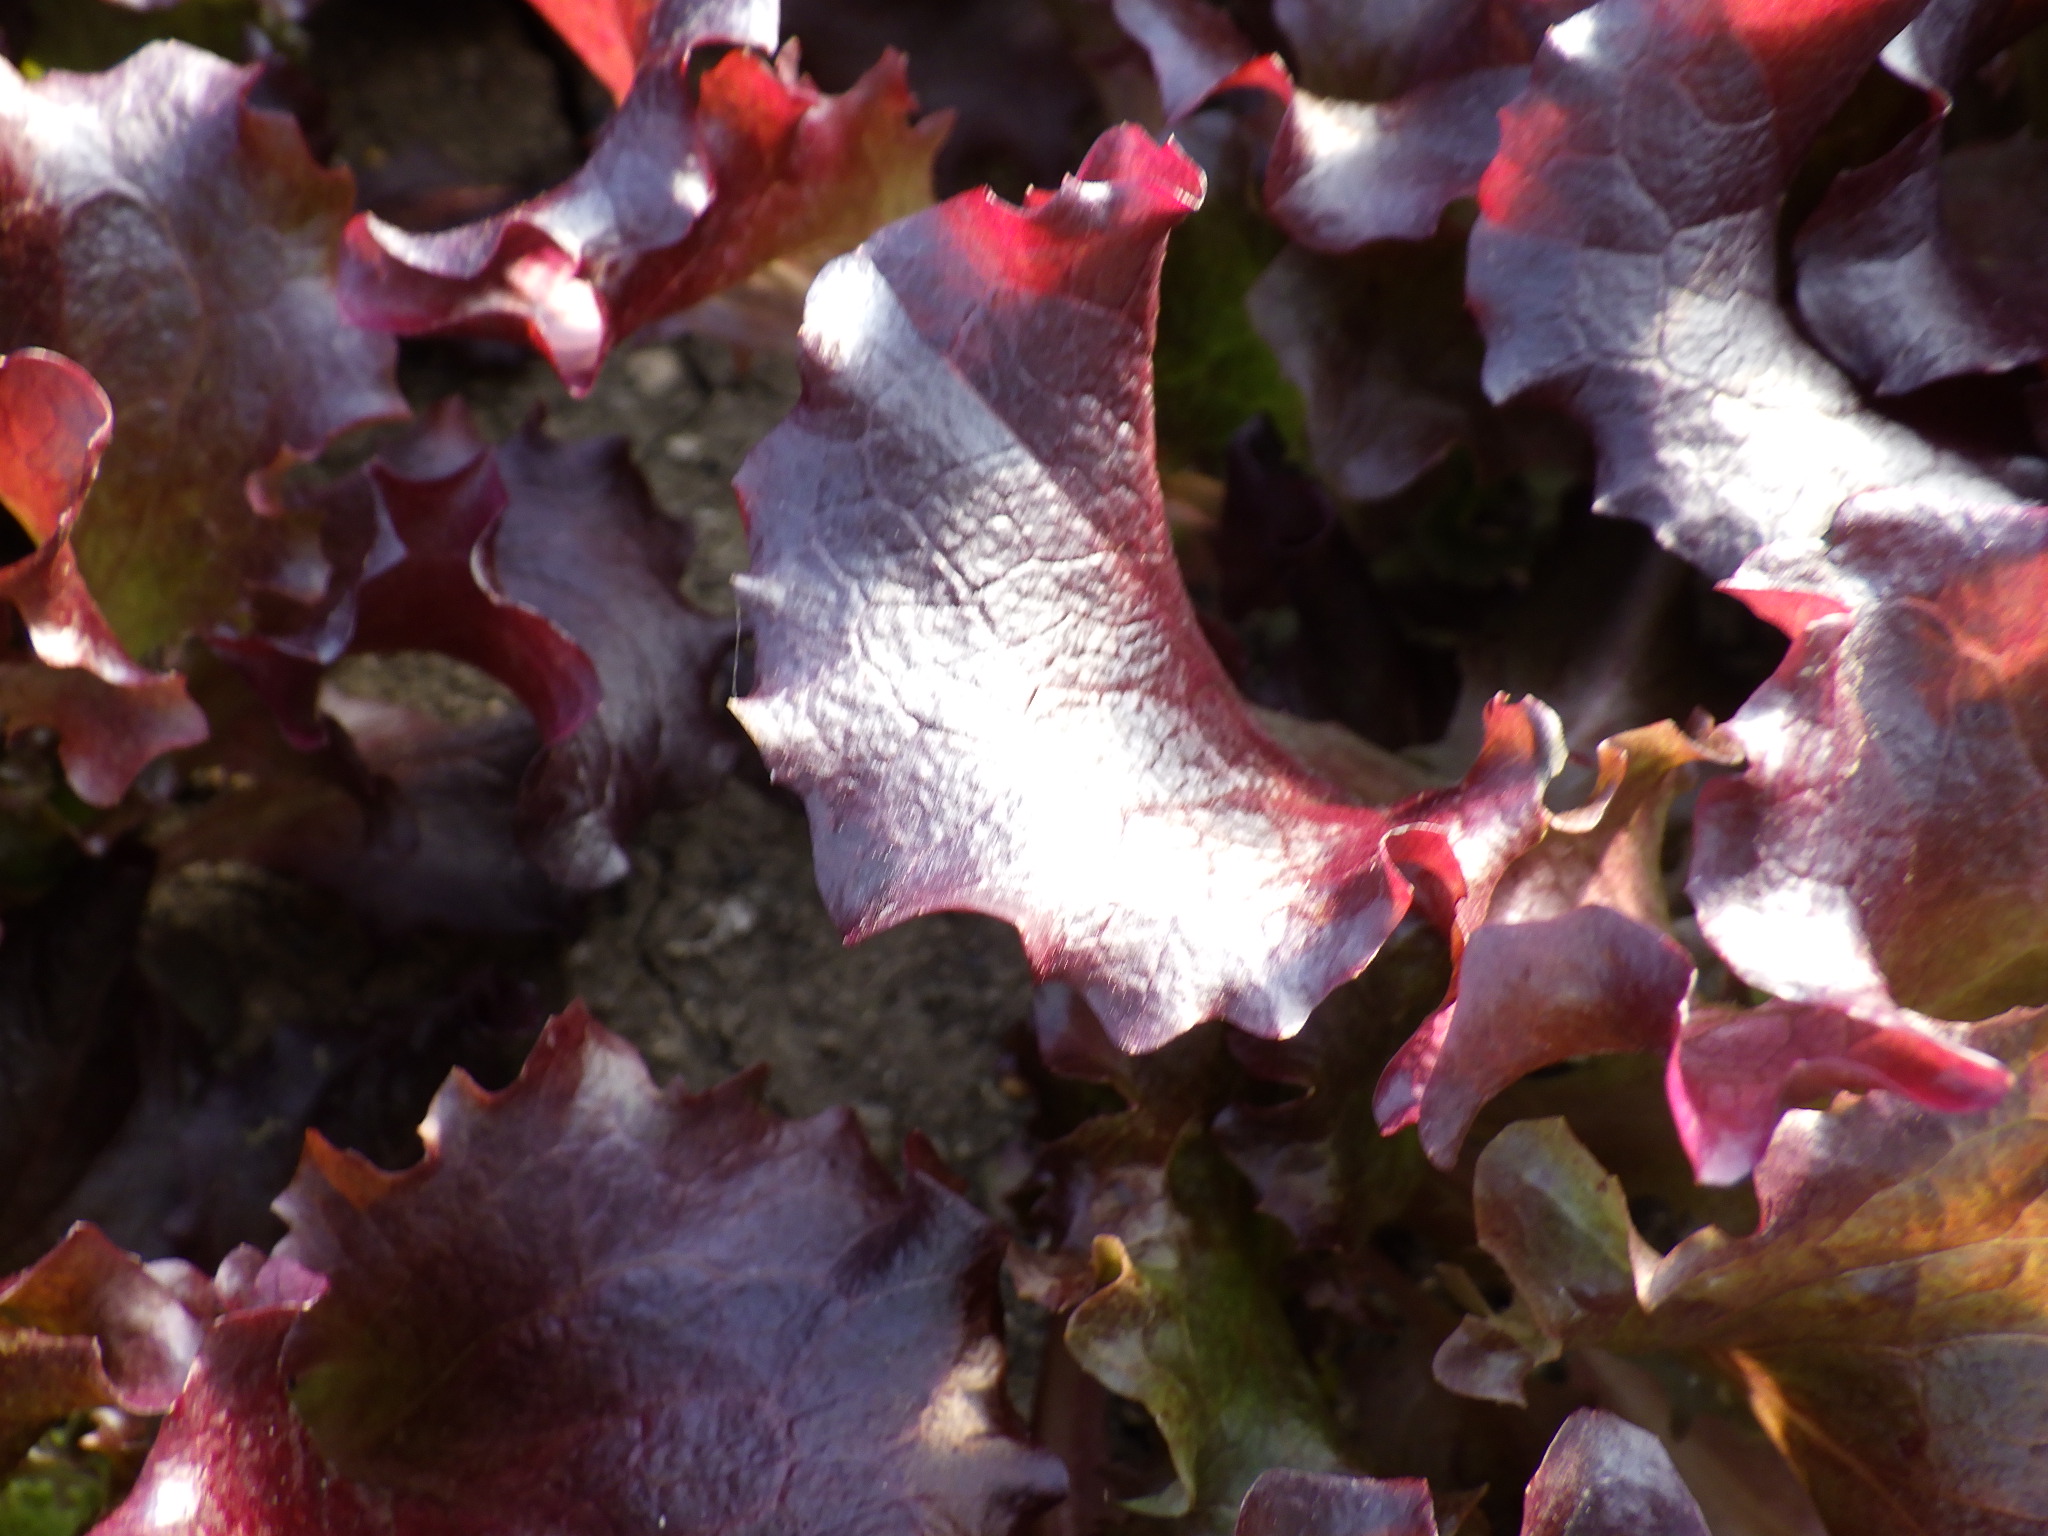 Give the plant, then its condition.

lettuce, healthy
